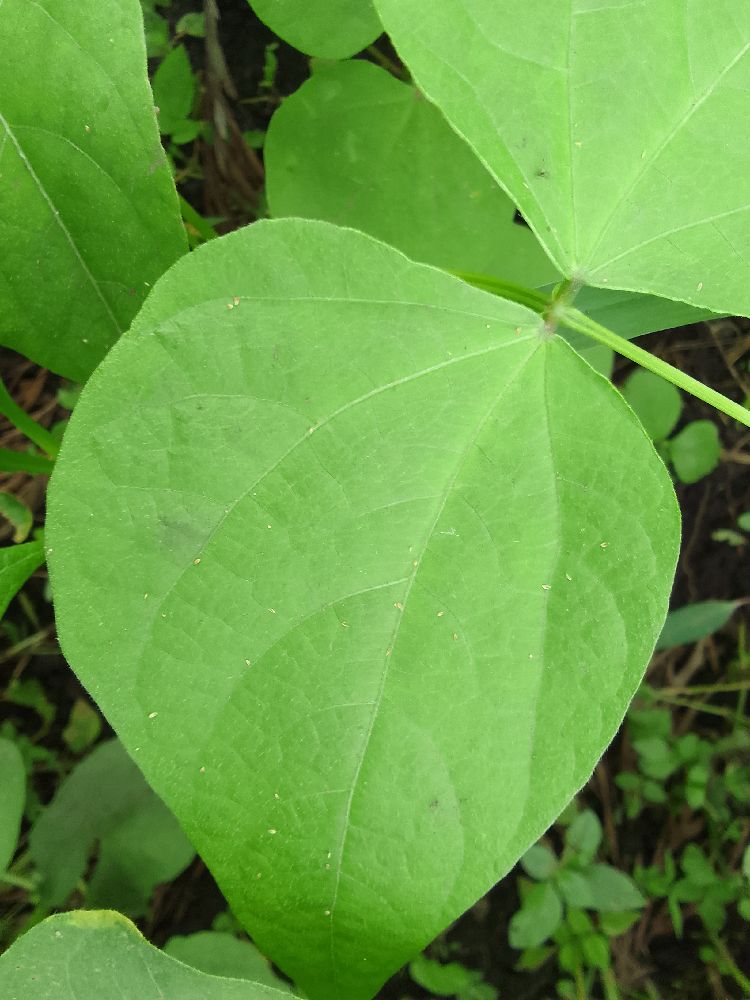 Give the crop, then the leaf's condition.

common bean, healthy
